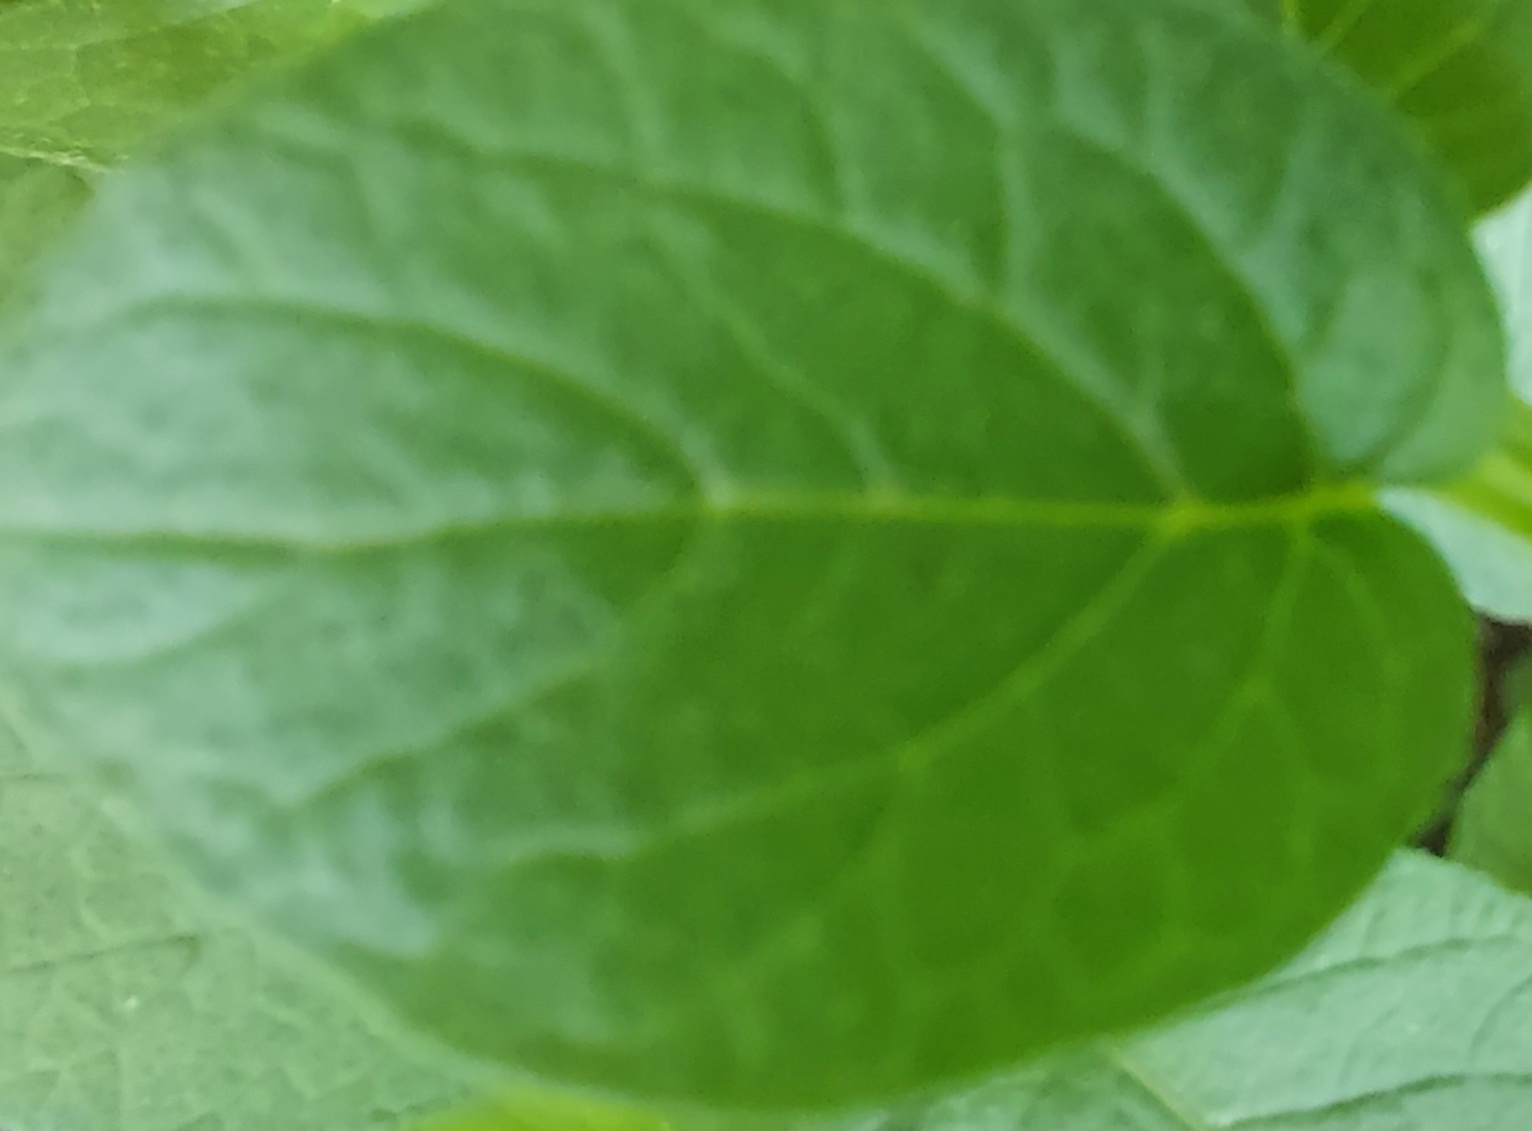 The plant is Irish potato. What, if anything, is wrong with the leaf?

healthy
